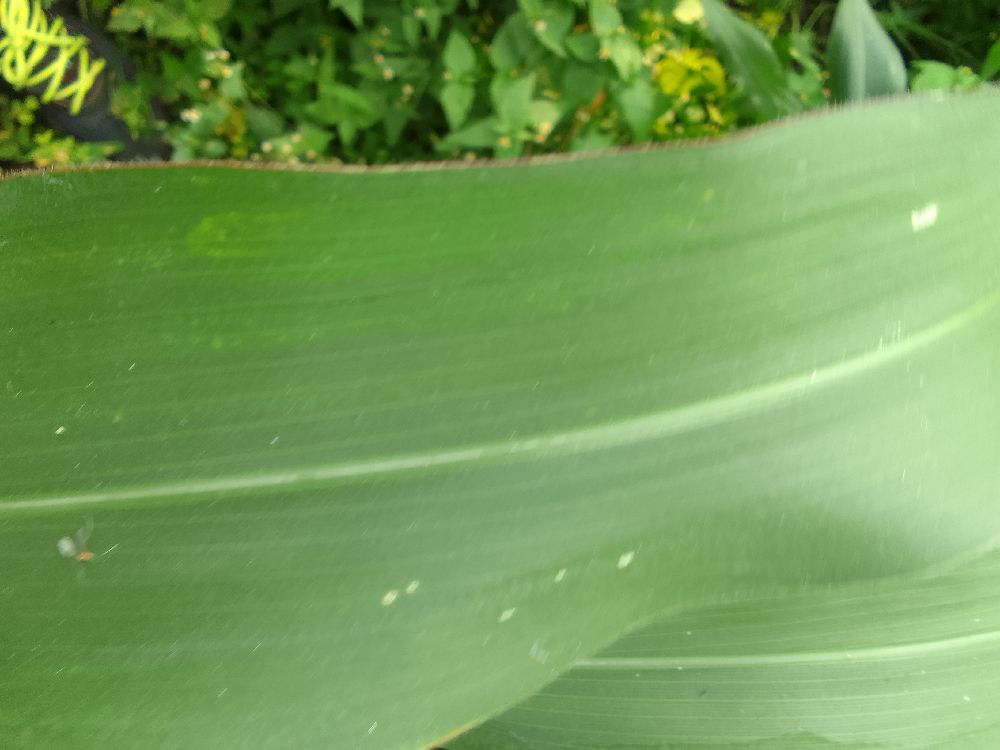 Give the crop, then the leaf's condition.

maize, healthy
